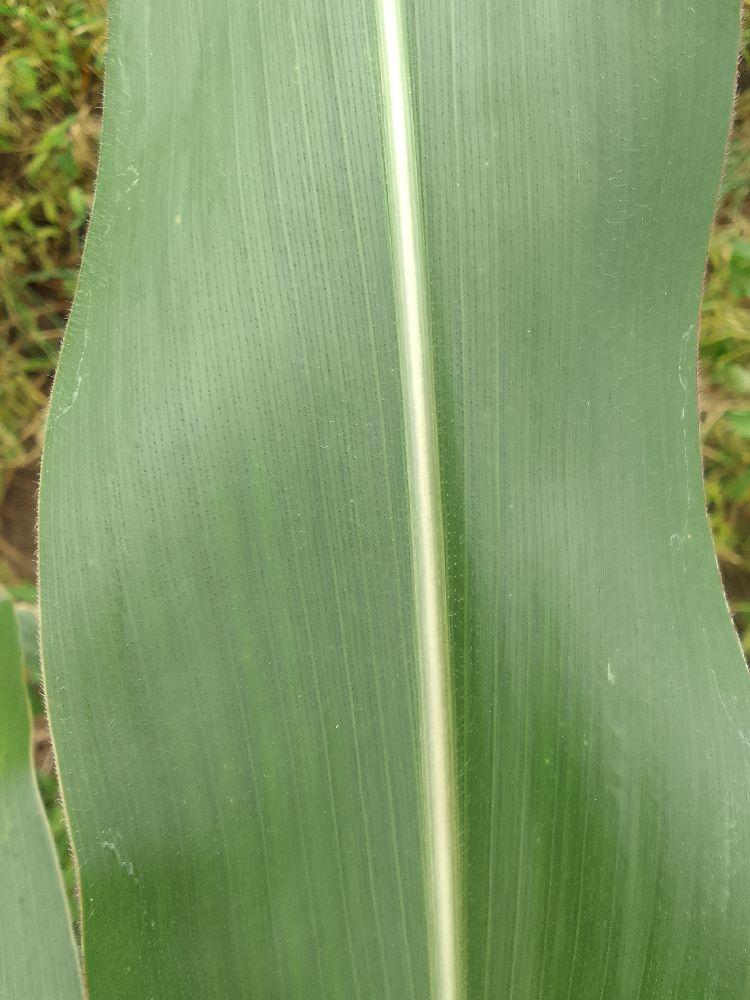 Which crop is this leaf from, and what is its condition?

maize, healthy
